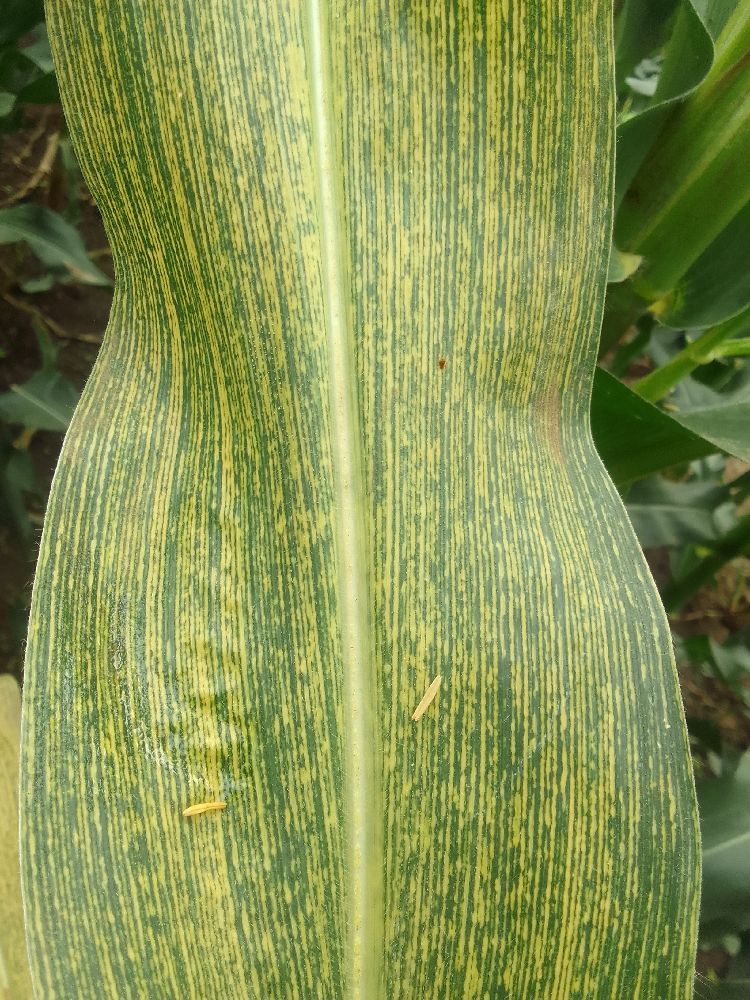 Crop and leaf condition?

maize, maize streak virus
